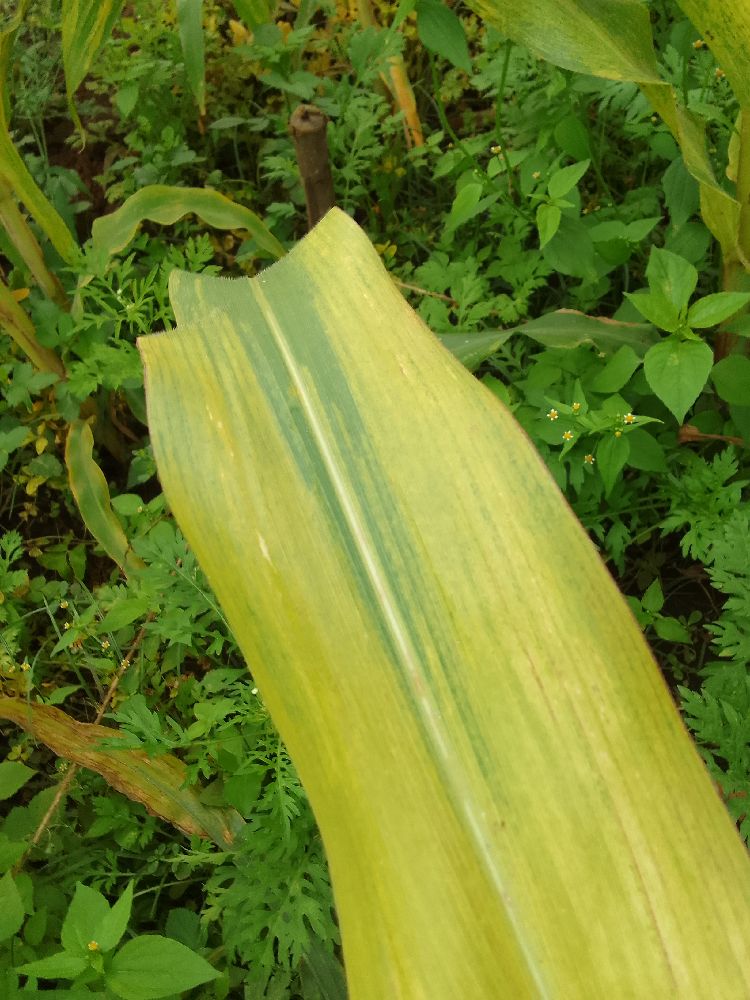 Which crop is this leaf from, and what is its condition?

maize, maize lethal necrosis
